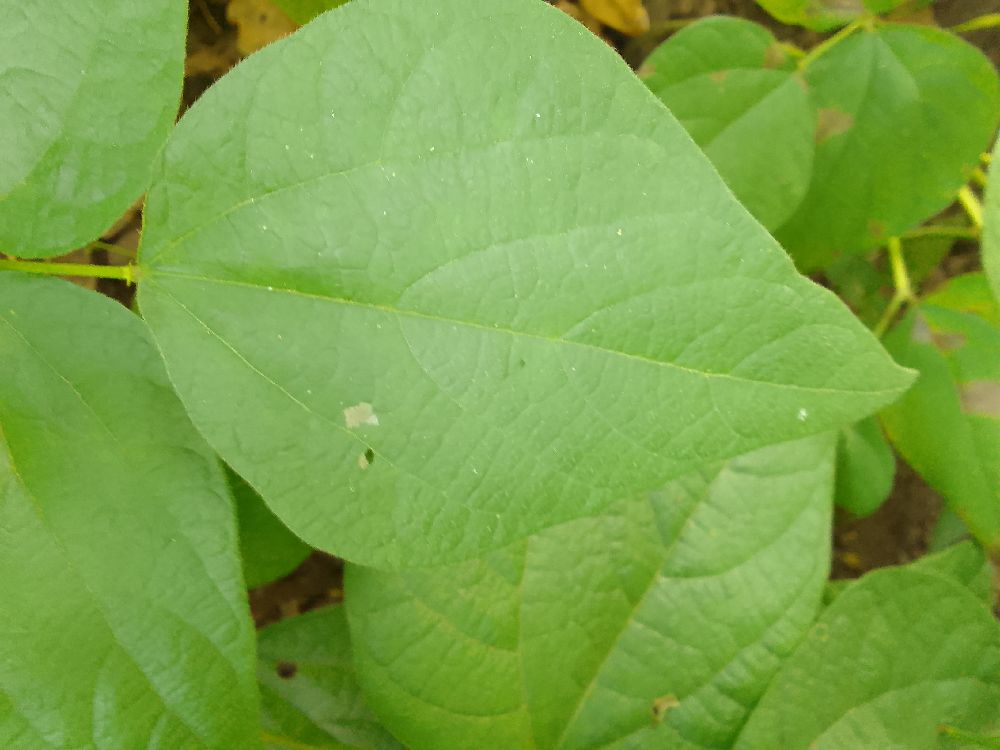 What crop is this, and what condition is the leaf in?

common bean, healthy
